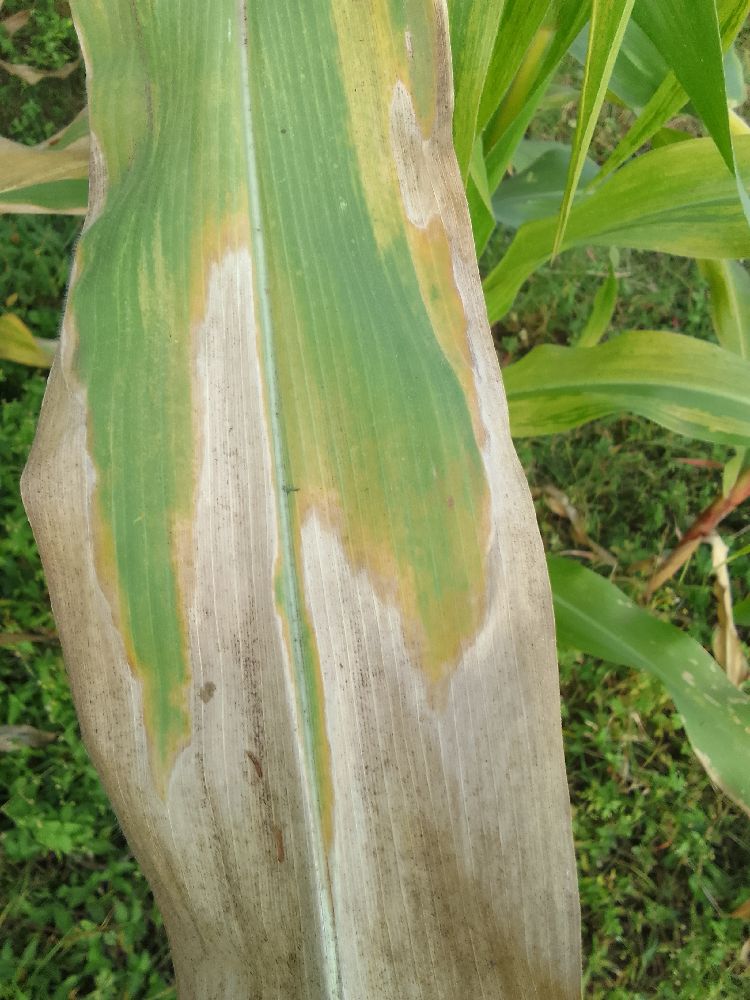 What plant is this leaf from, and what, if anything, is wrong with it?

maize, maize lethal necrosis
